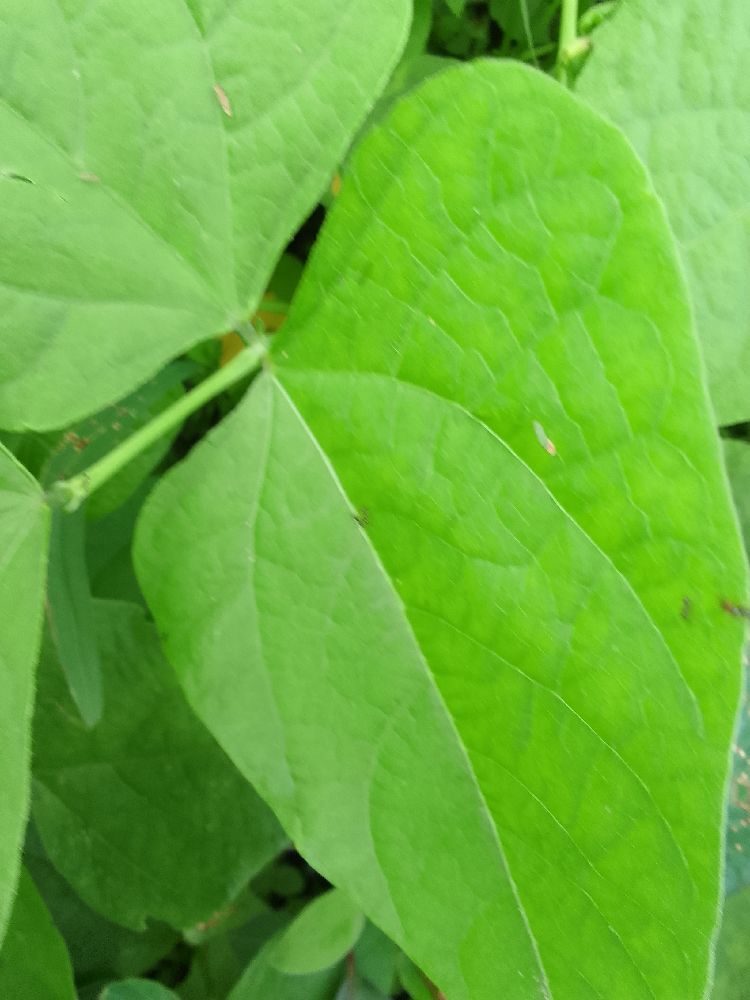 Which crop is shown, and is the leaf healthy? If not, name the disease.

common bean, healthy
